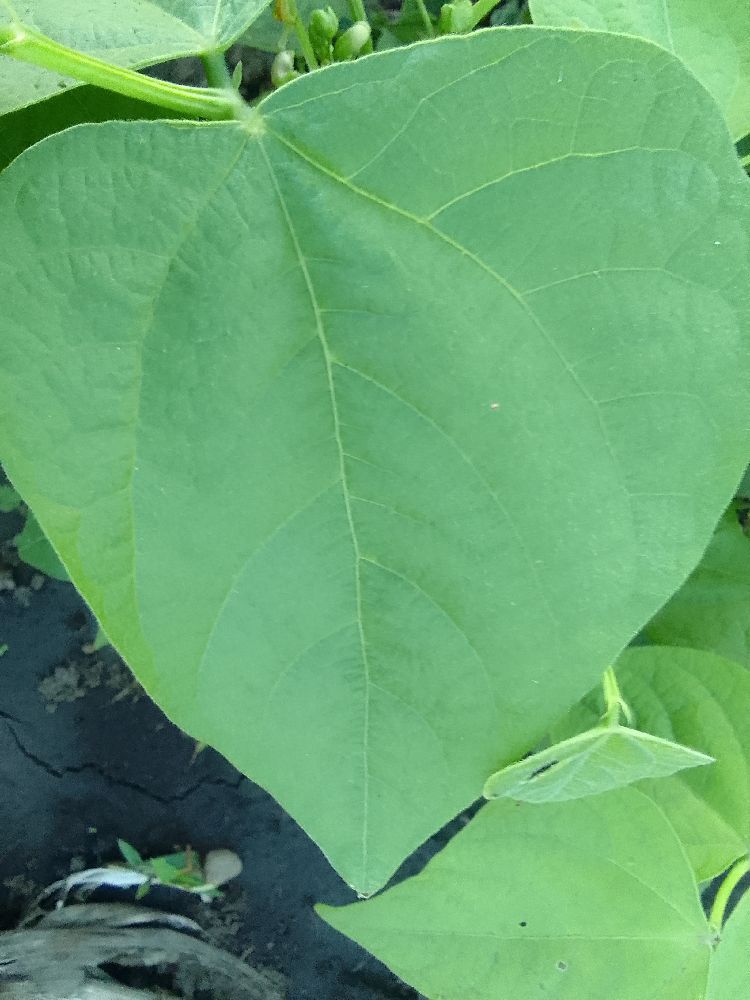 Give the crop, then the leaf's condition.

common bean, healthy
